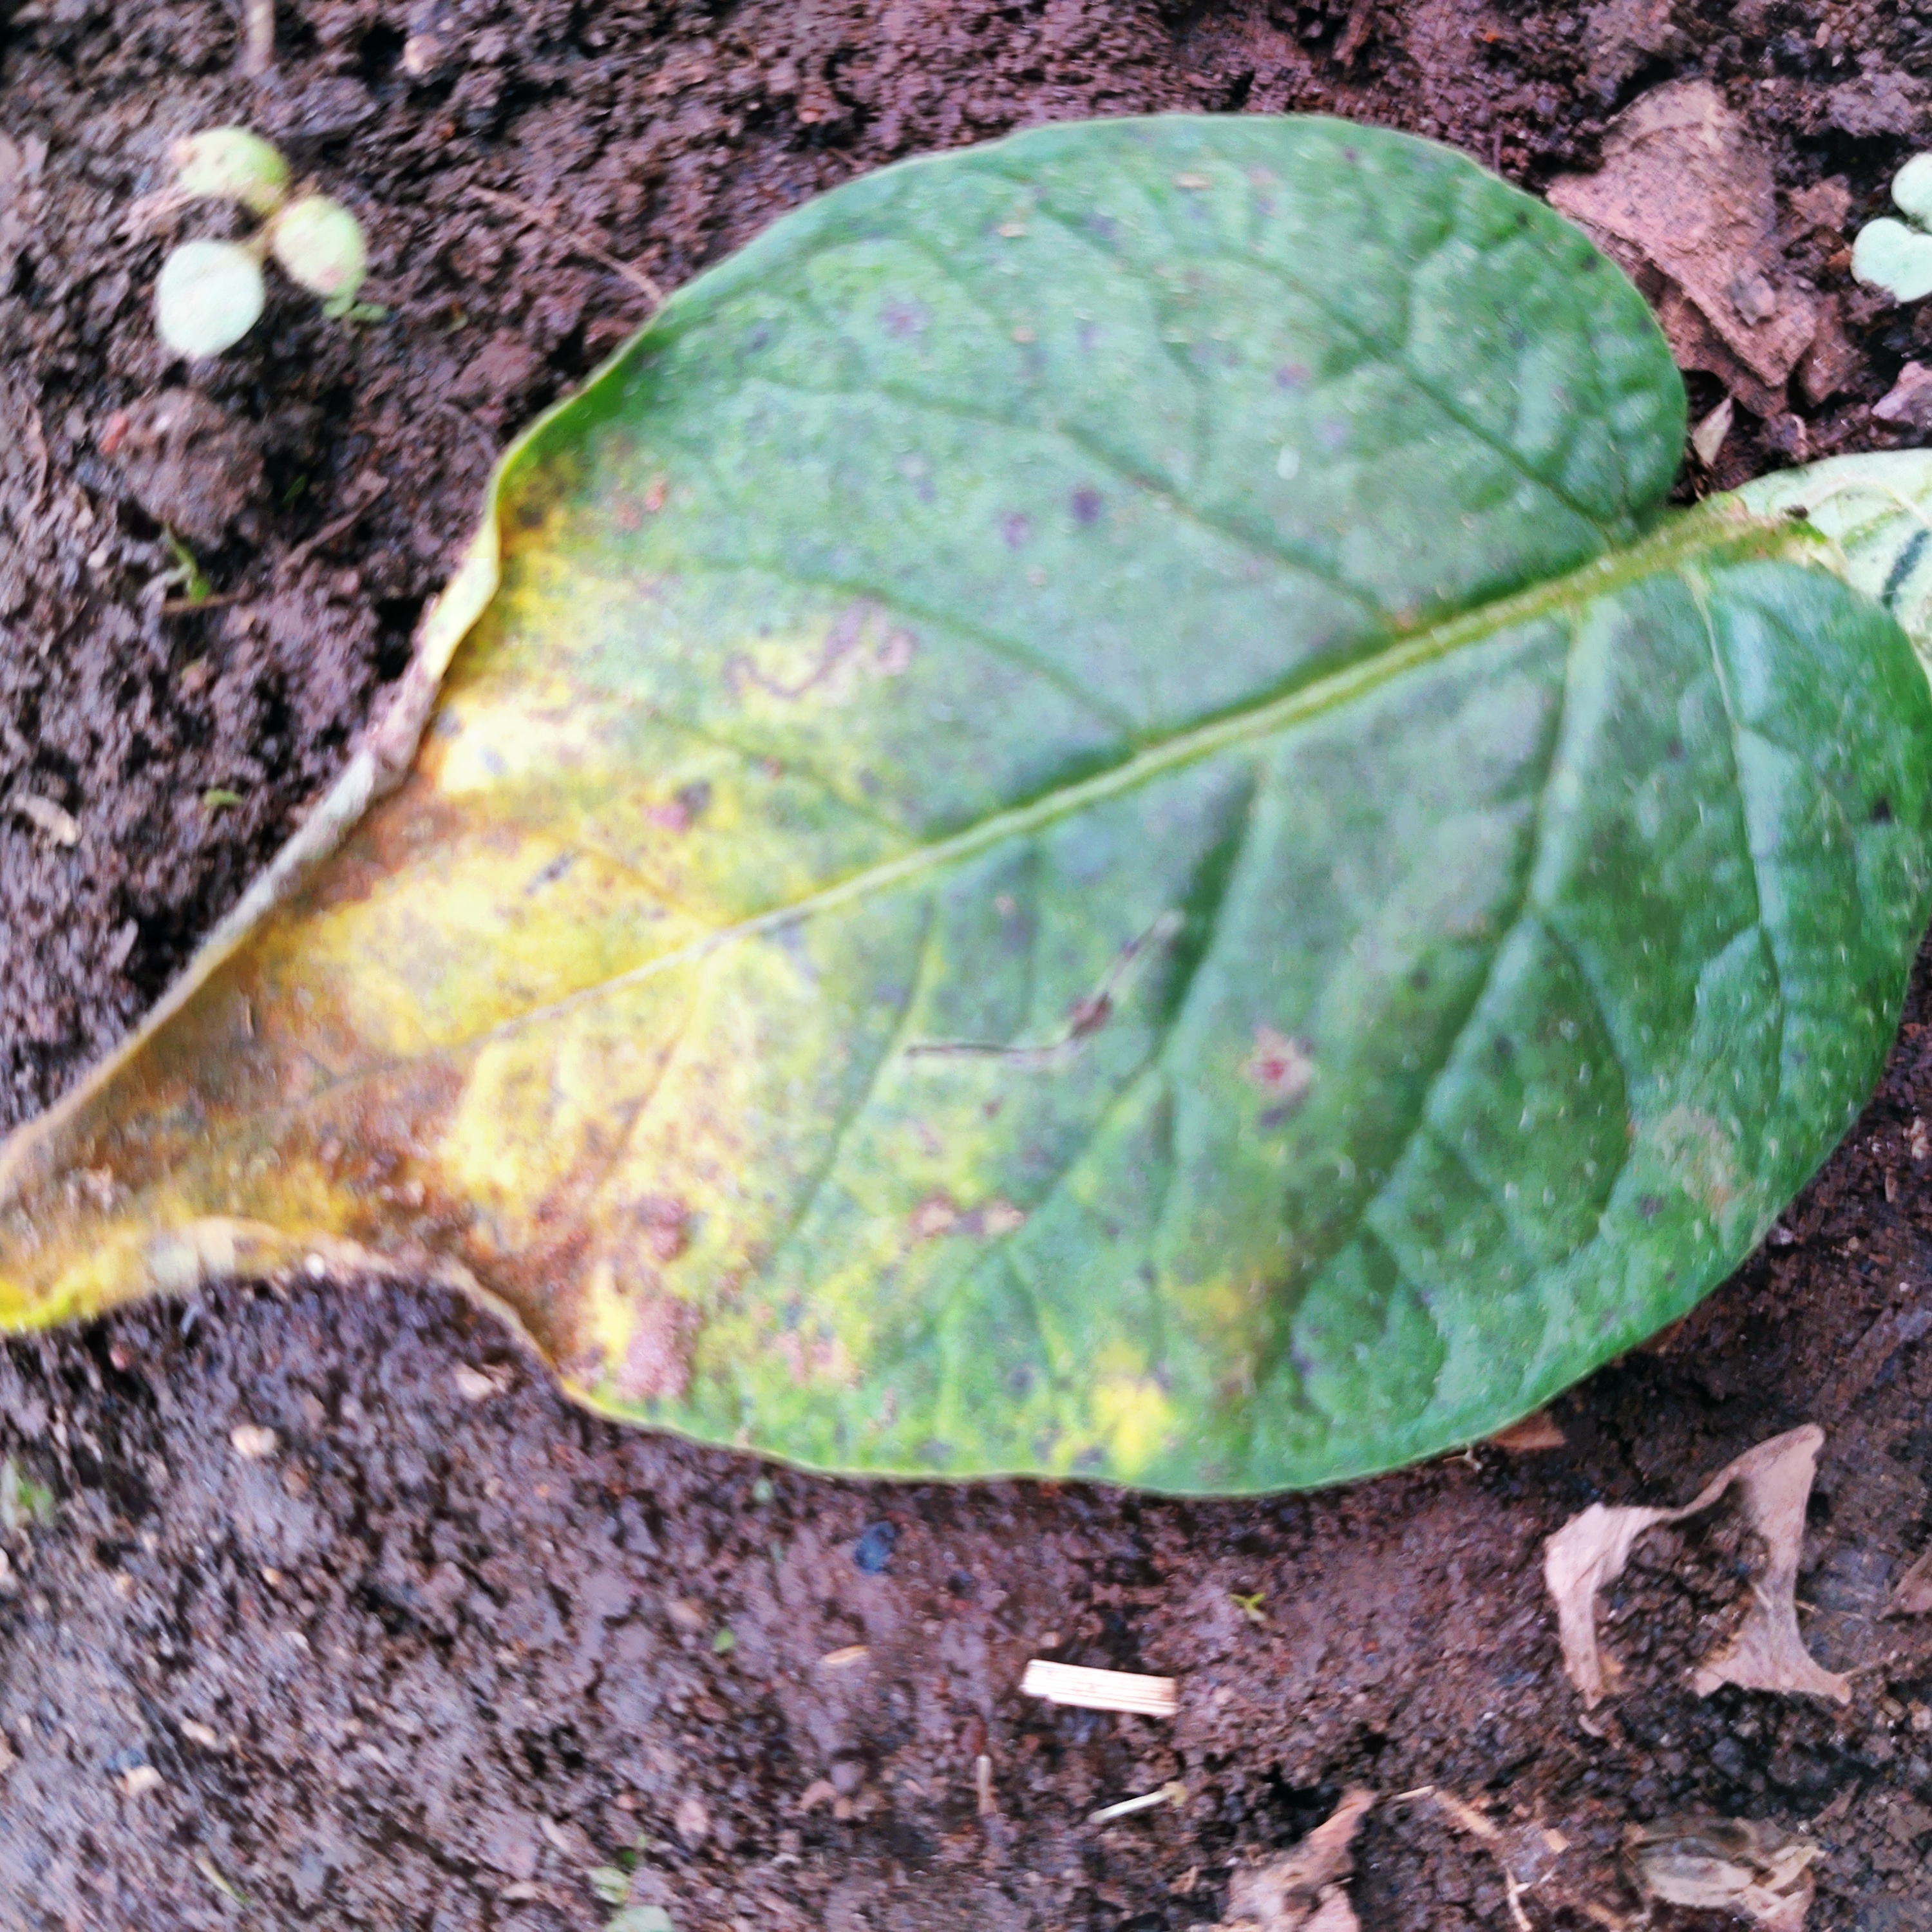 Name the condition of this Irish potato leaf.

late blight
